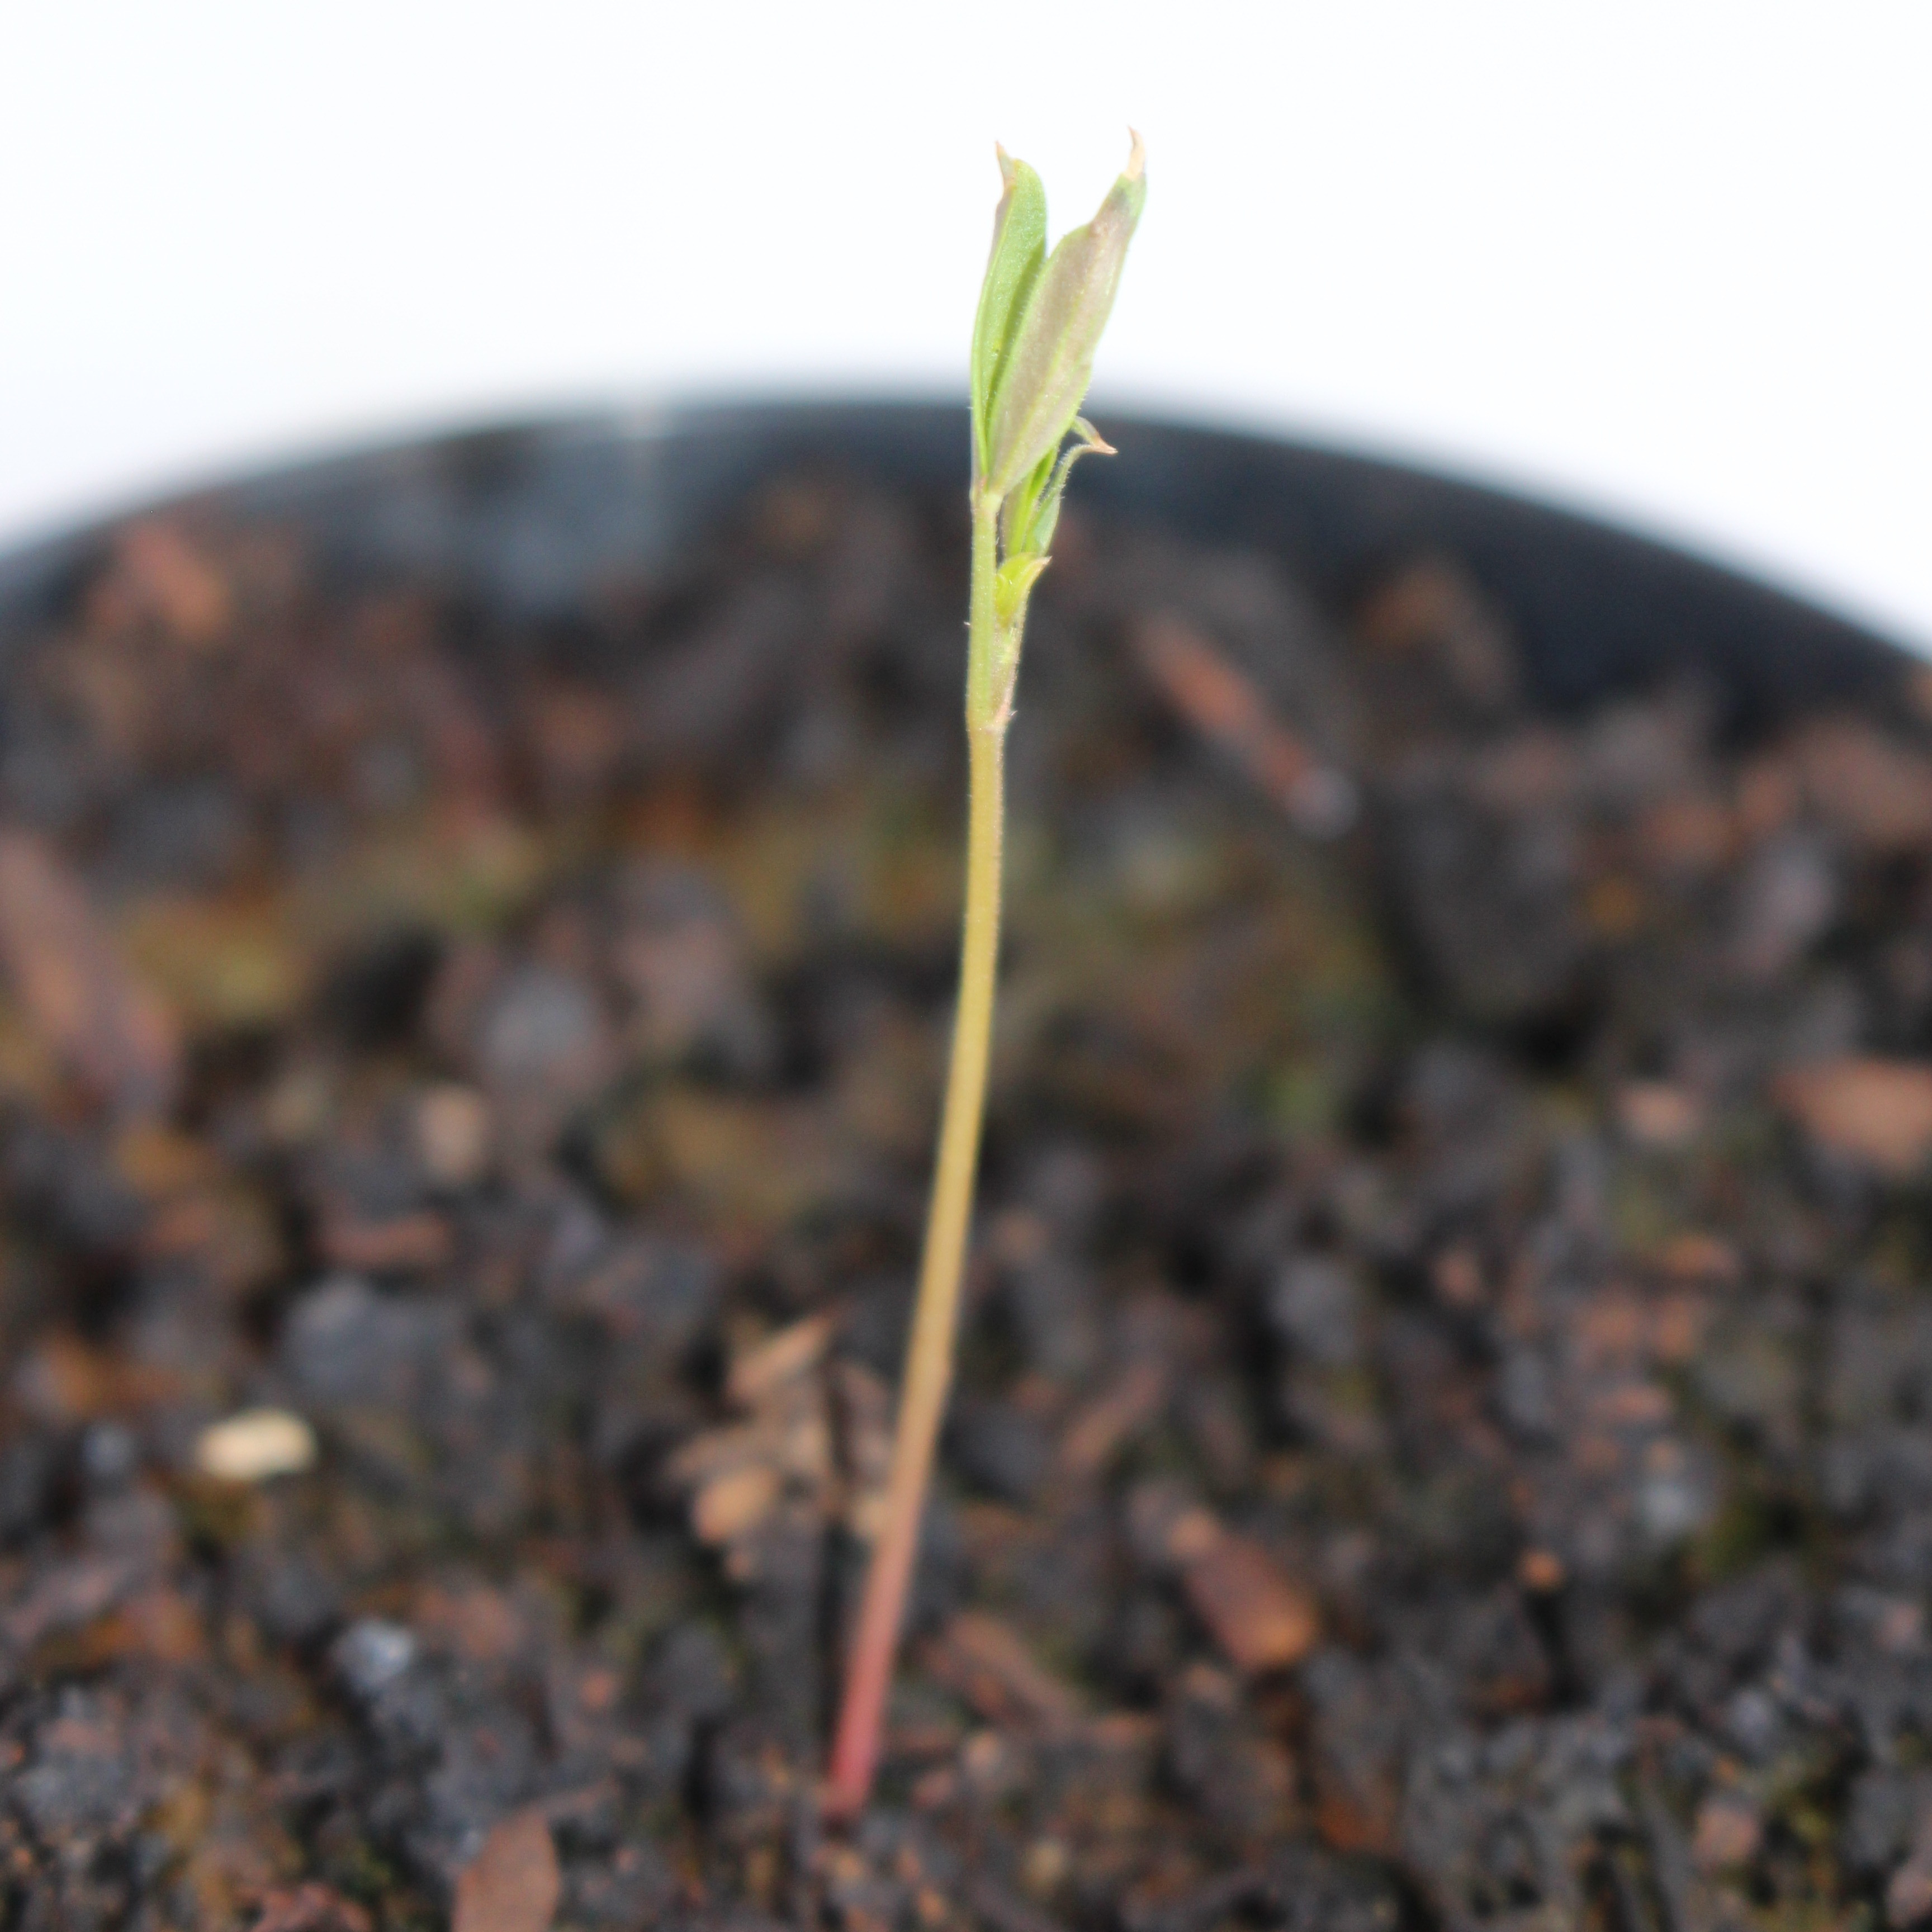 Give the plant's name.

Vicia sativa
